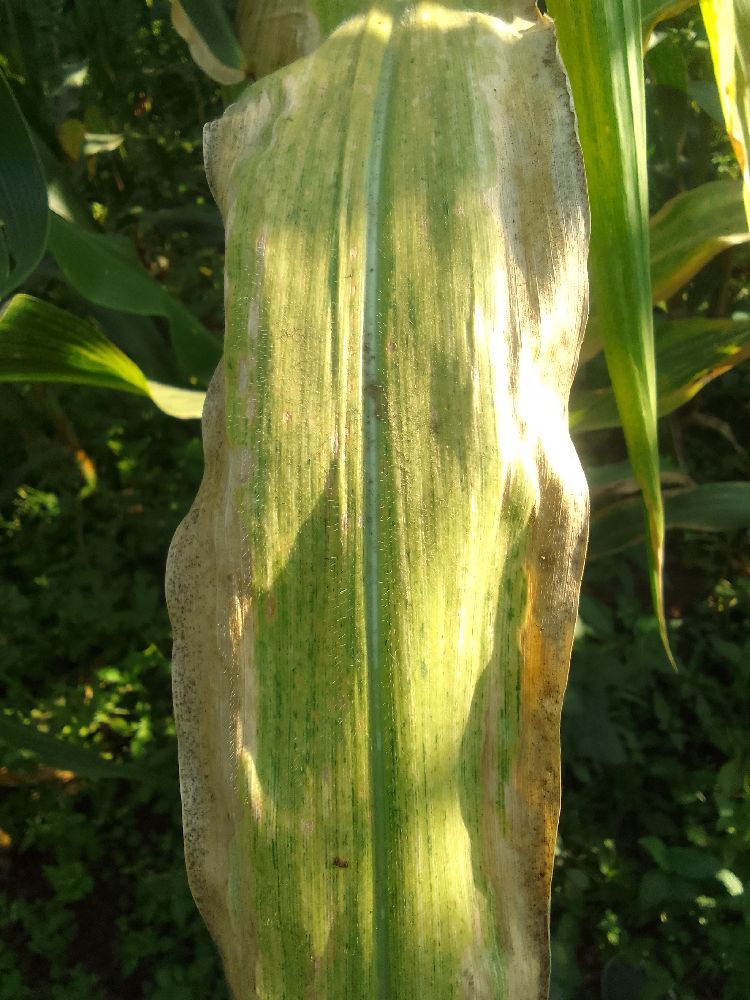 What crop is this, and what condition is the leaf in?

maize, maize lethal necrosis
